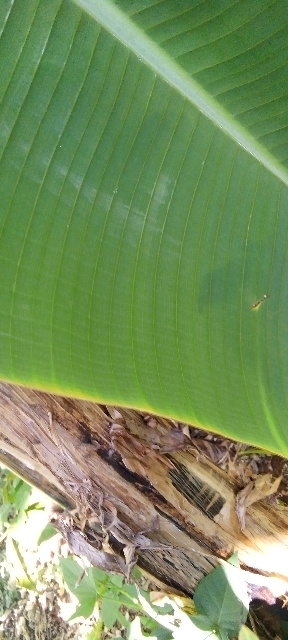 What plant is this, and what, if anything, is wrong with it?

banana, healthy
